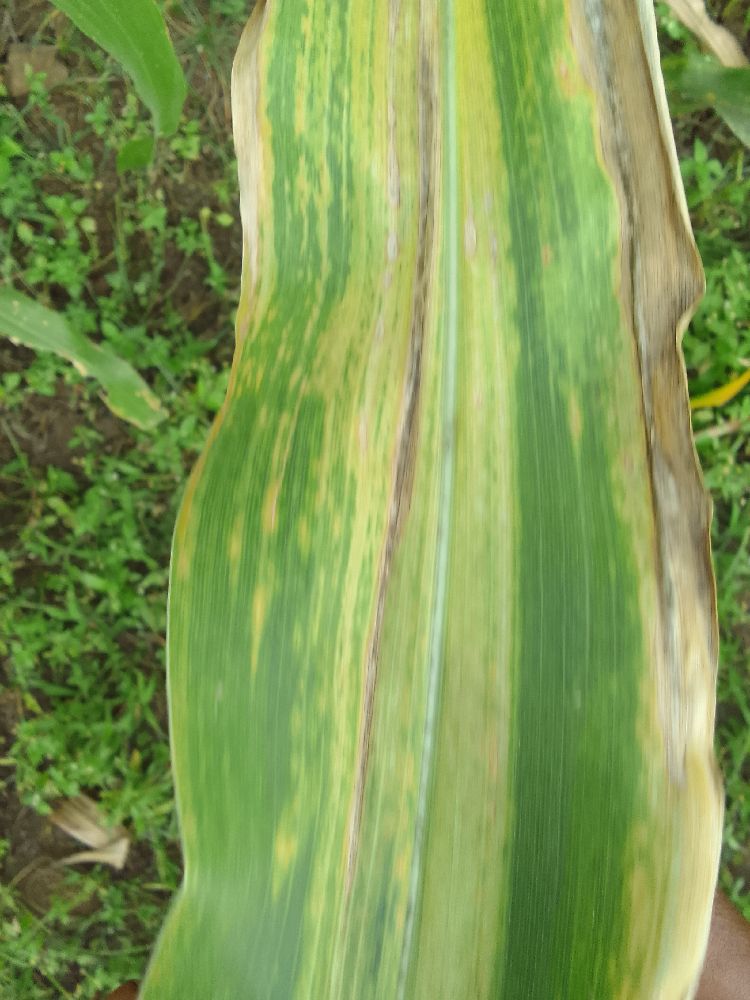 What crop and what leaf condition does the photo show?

maize, maize lethal necrosis
